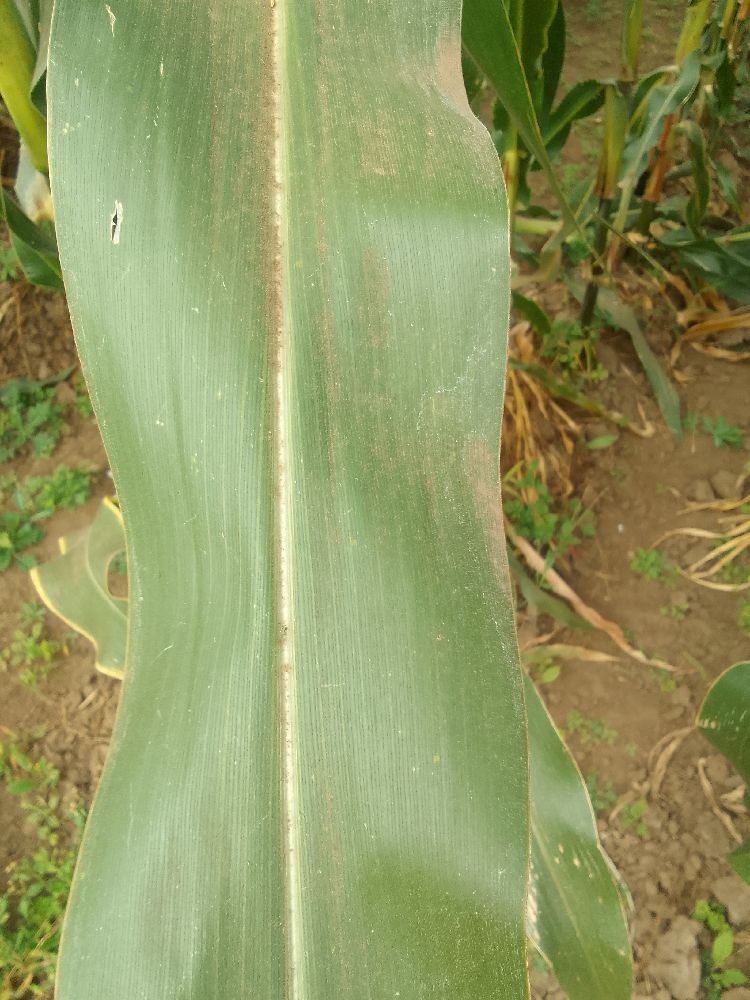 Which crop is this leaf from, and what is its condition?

maize, healthy
